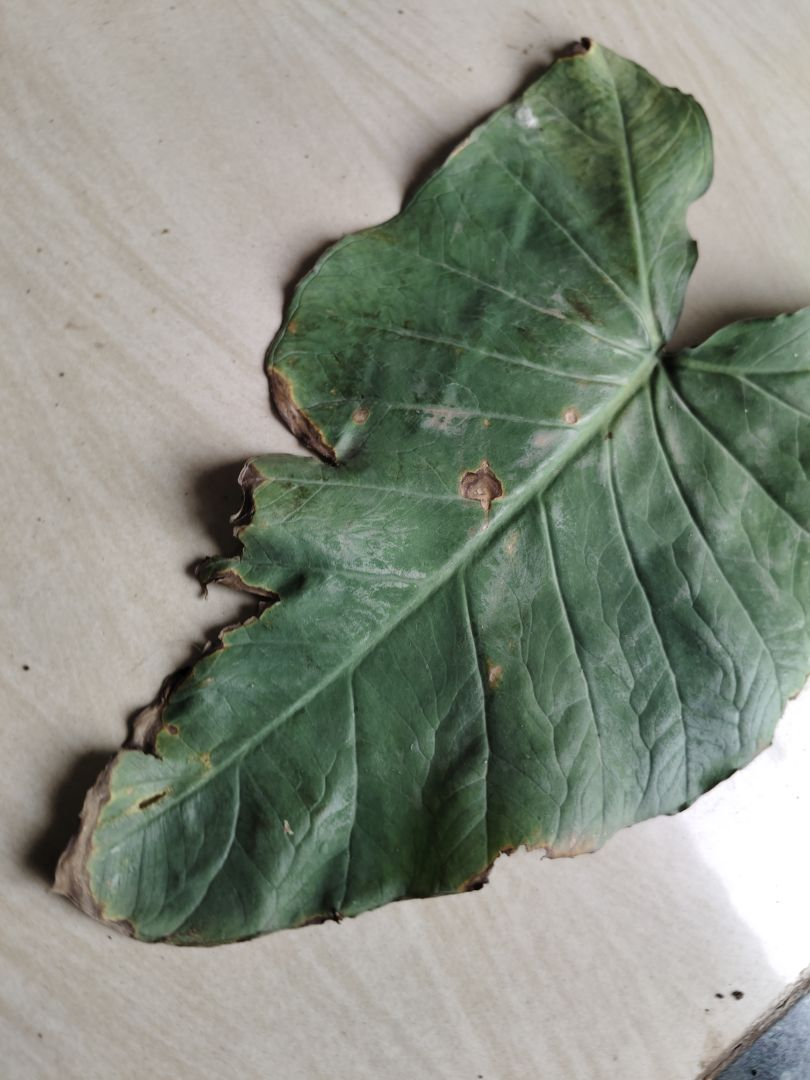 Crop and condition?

taro, leaf blight
